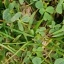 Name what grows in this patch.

unstructured weed
